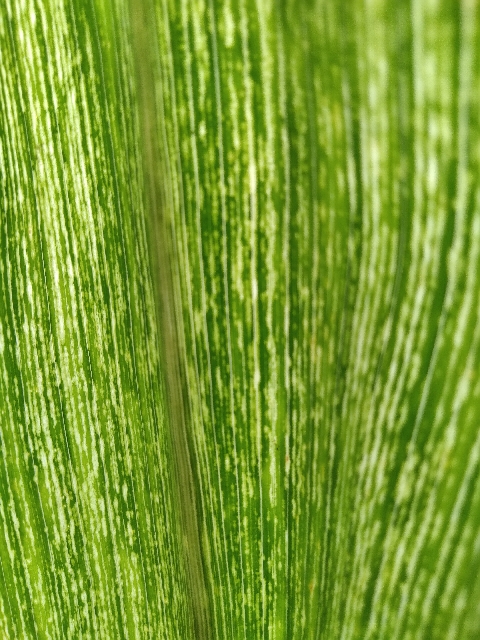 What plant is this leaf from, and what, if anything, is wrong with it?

maize, maize streak virus
